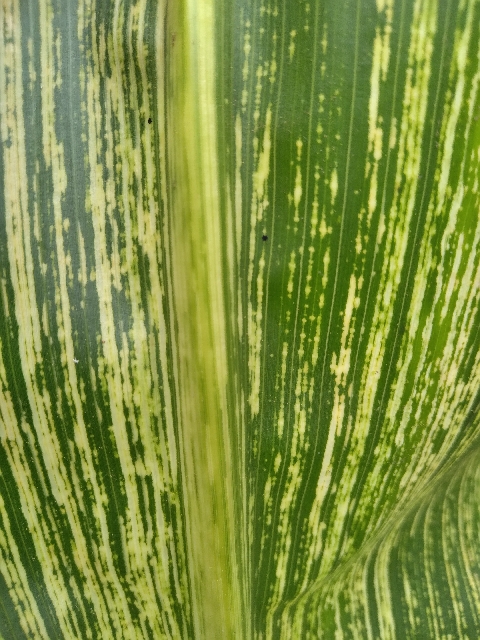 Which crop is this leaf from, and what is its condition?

maize, maize streak virus
